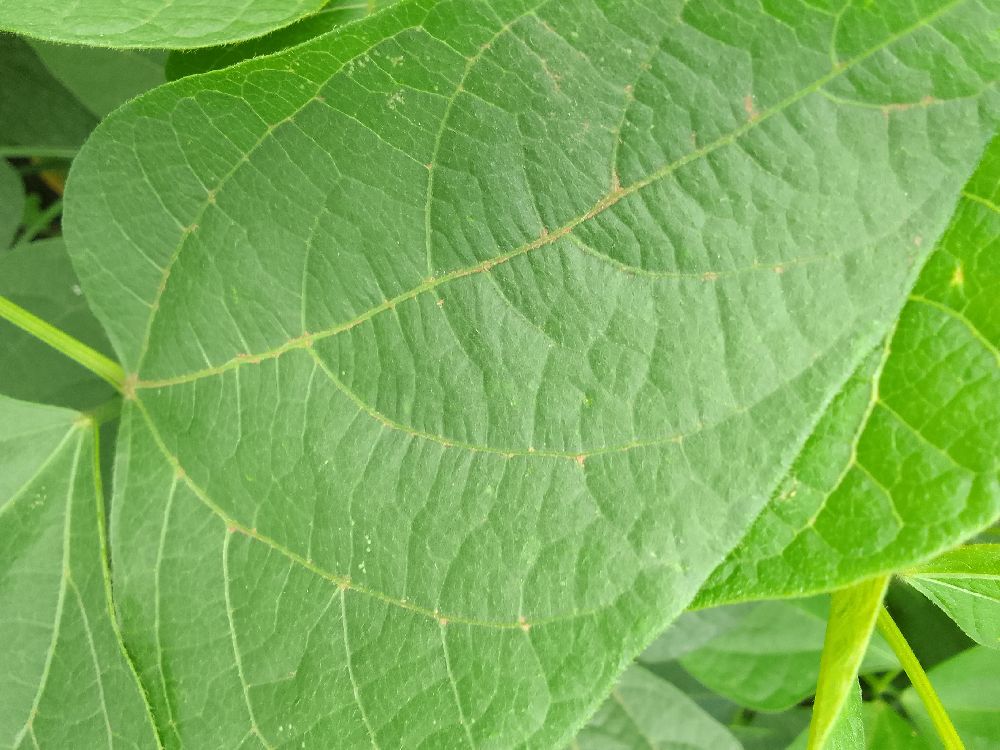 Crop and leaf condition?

common bean, healthy
